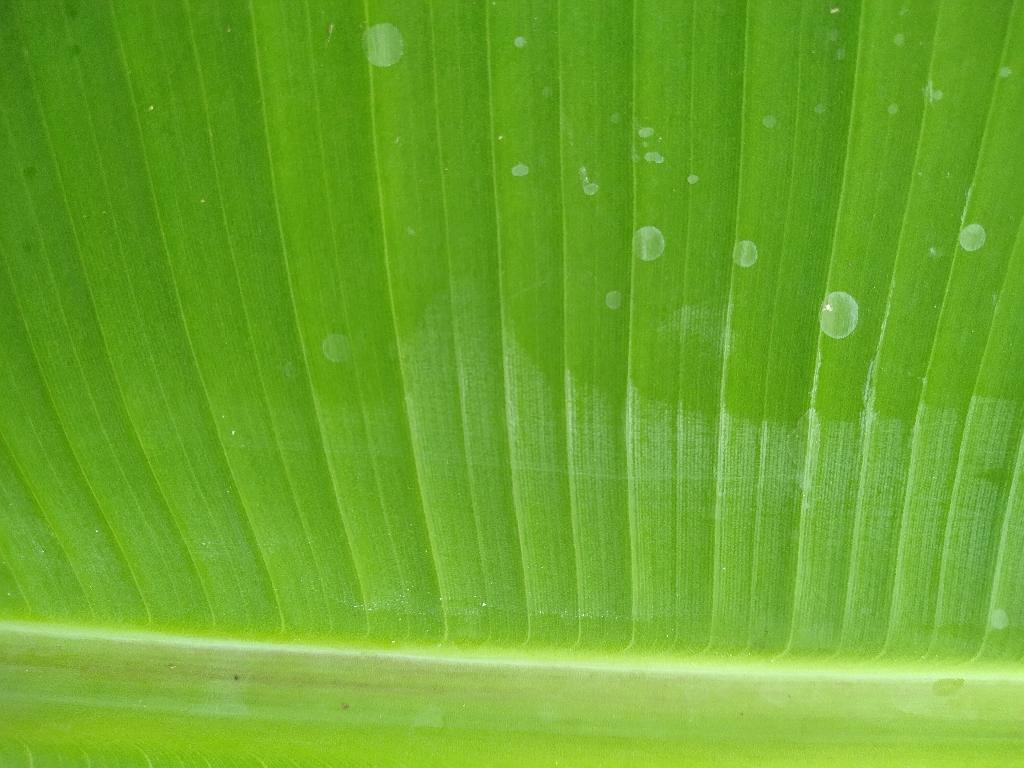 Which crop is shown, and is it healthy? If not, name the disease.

banana, healthy
